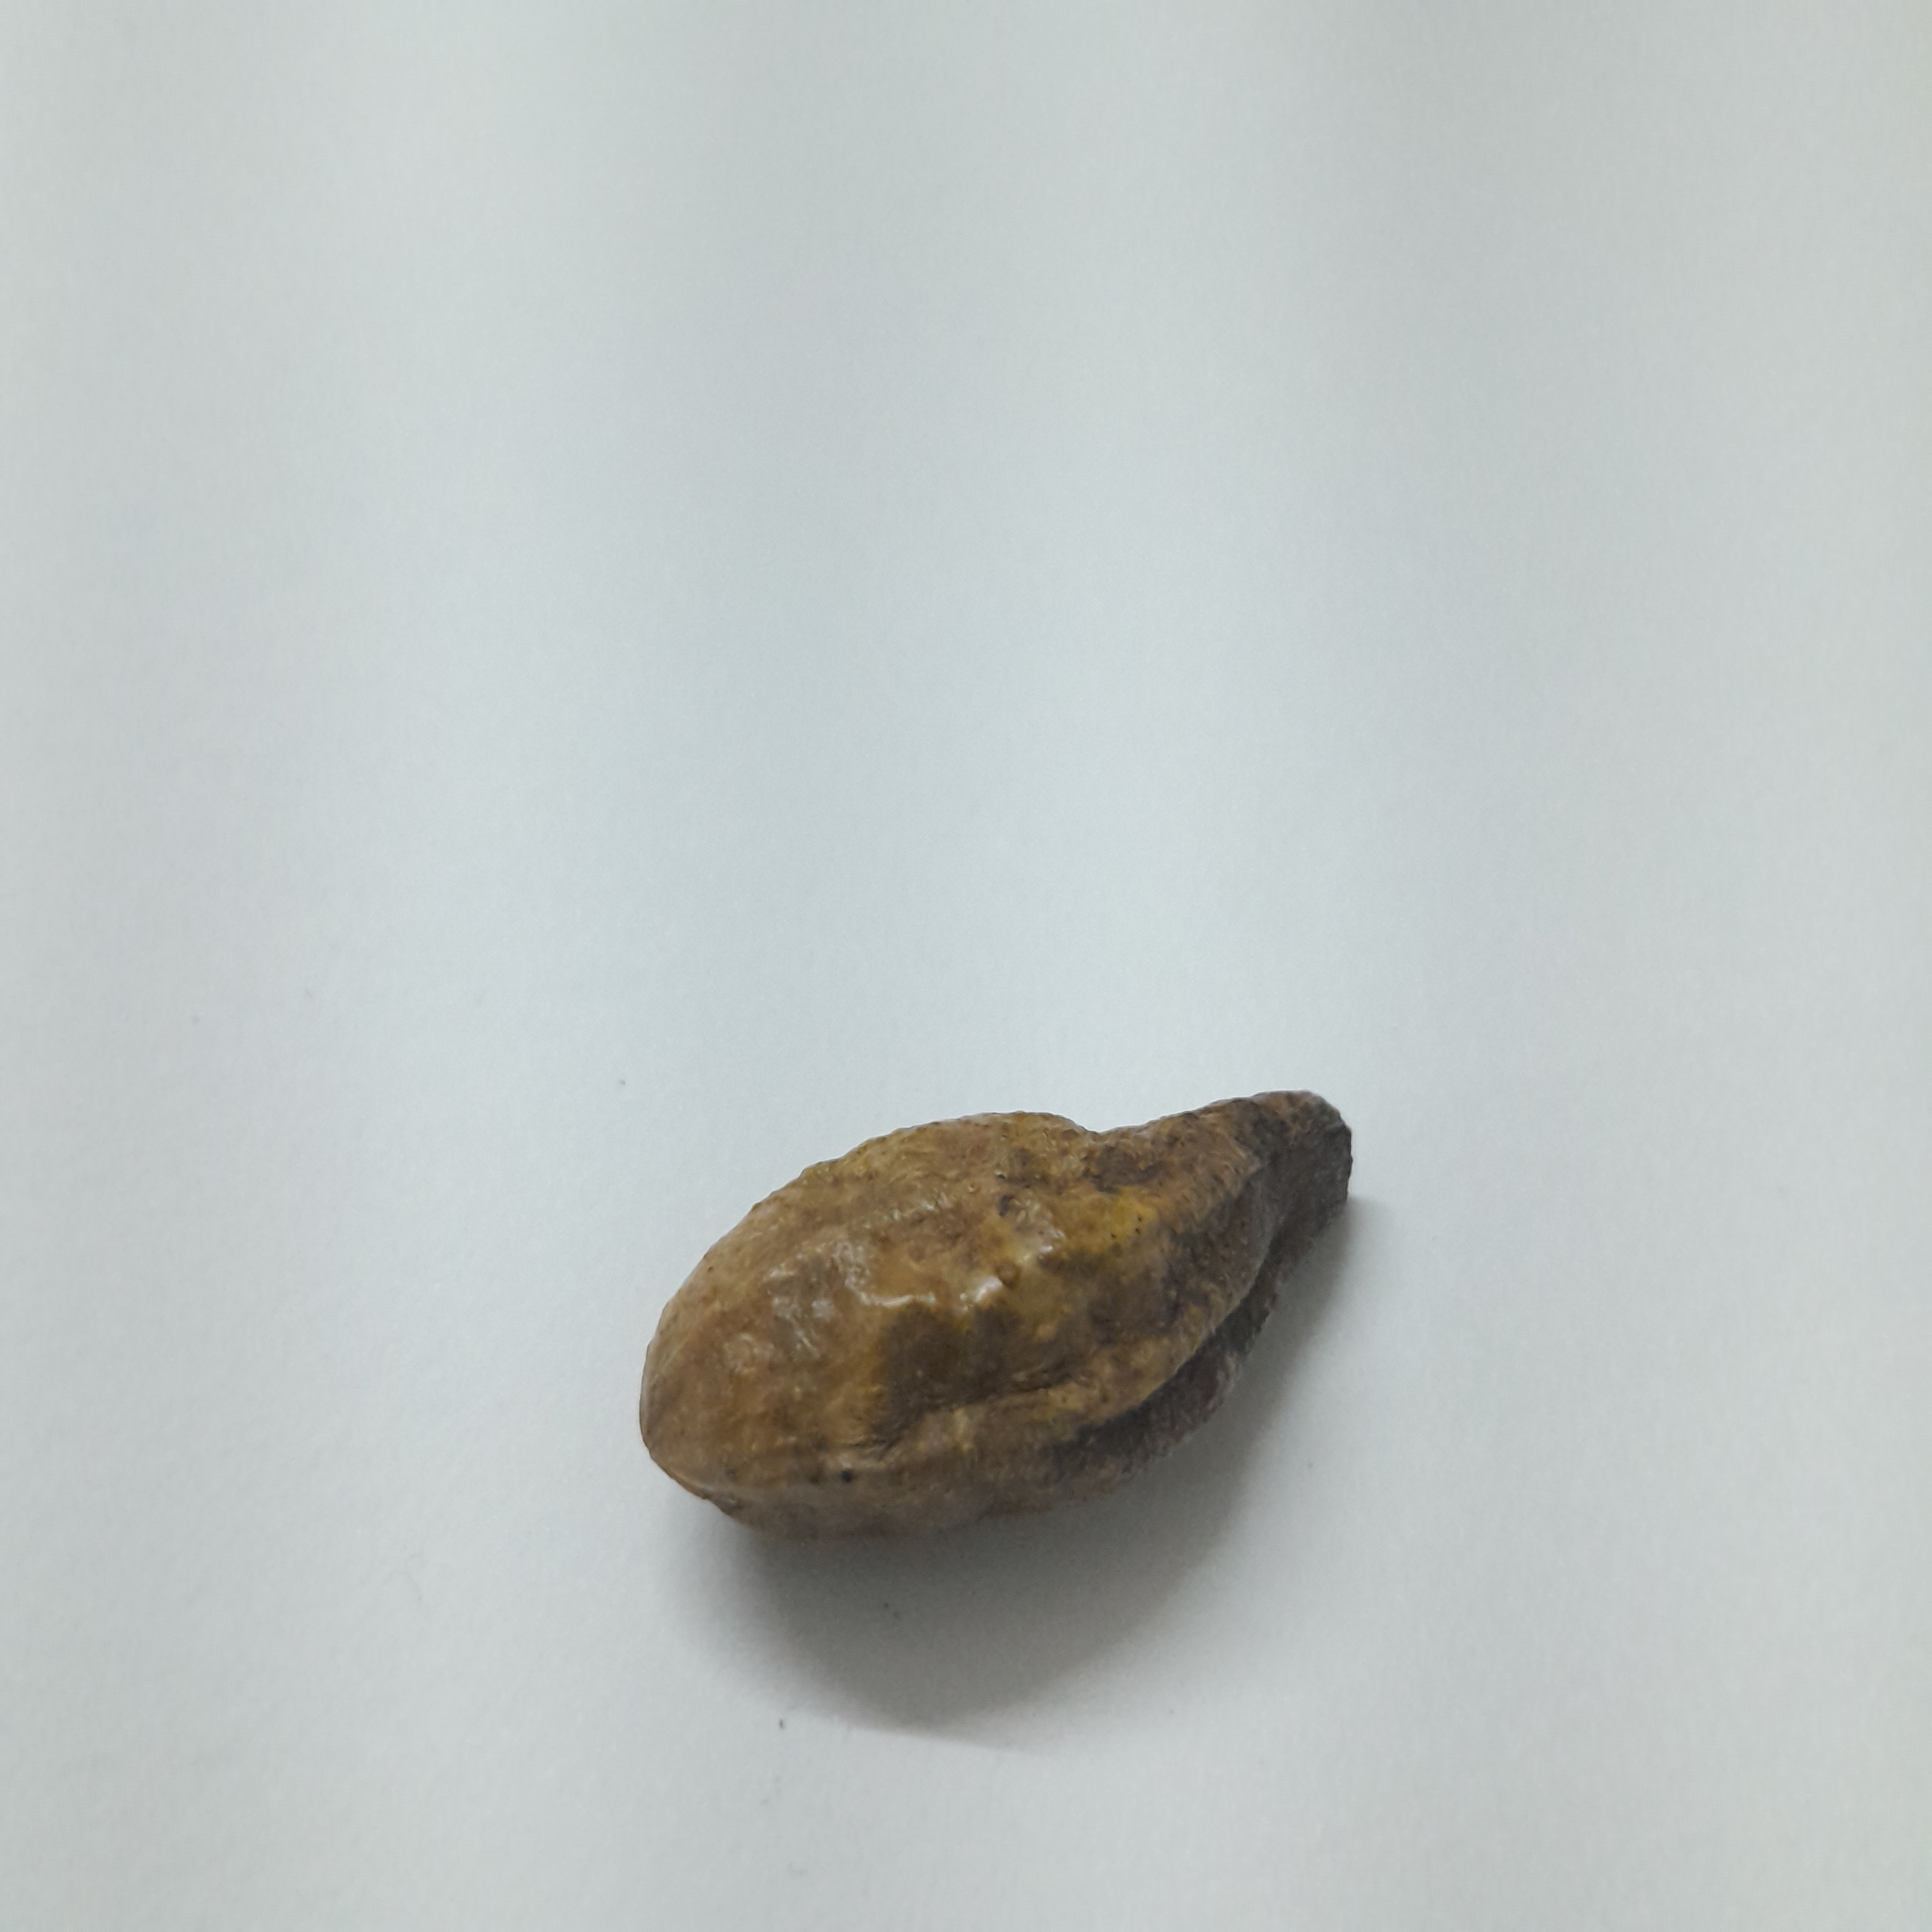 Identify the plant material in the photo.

hirdaa
